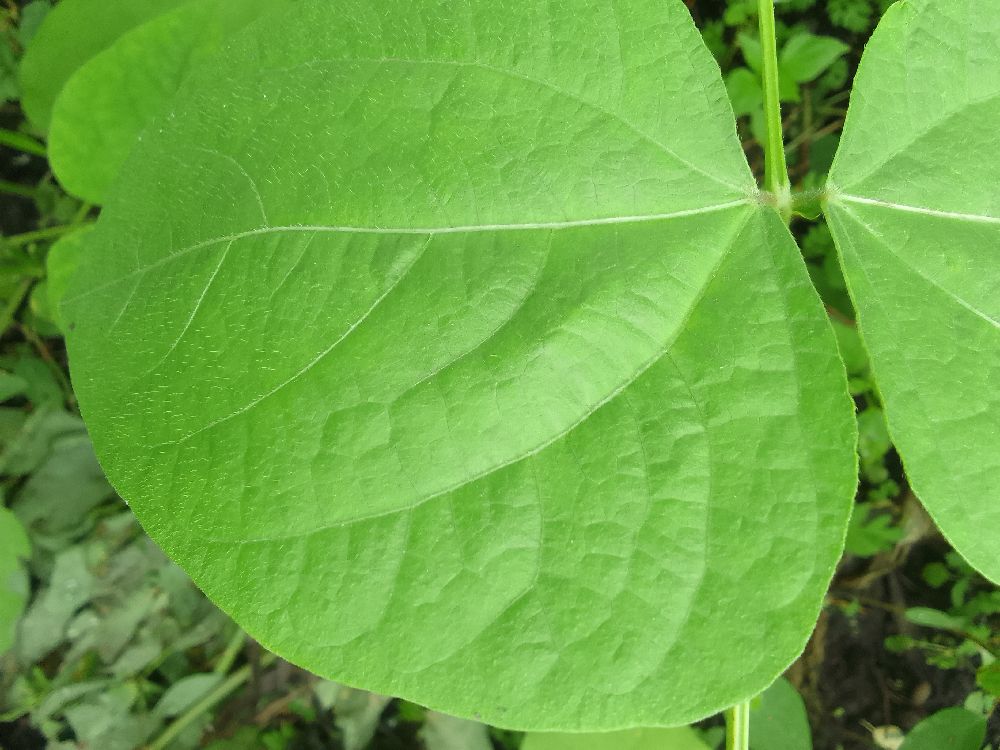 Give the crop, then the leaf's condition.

common bean, healthy
